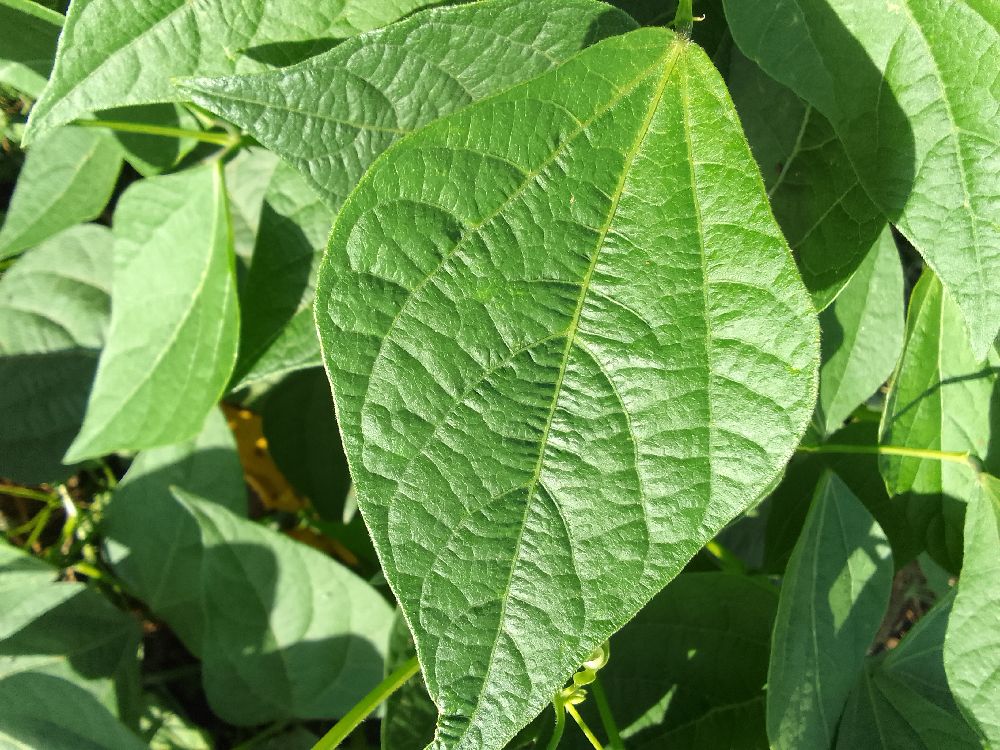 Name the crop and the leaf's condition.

common bean, healthy
